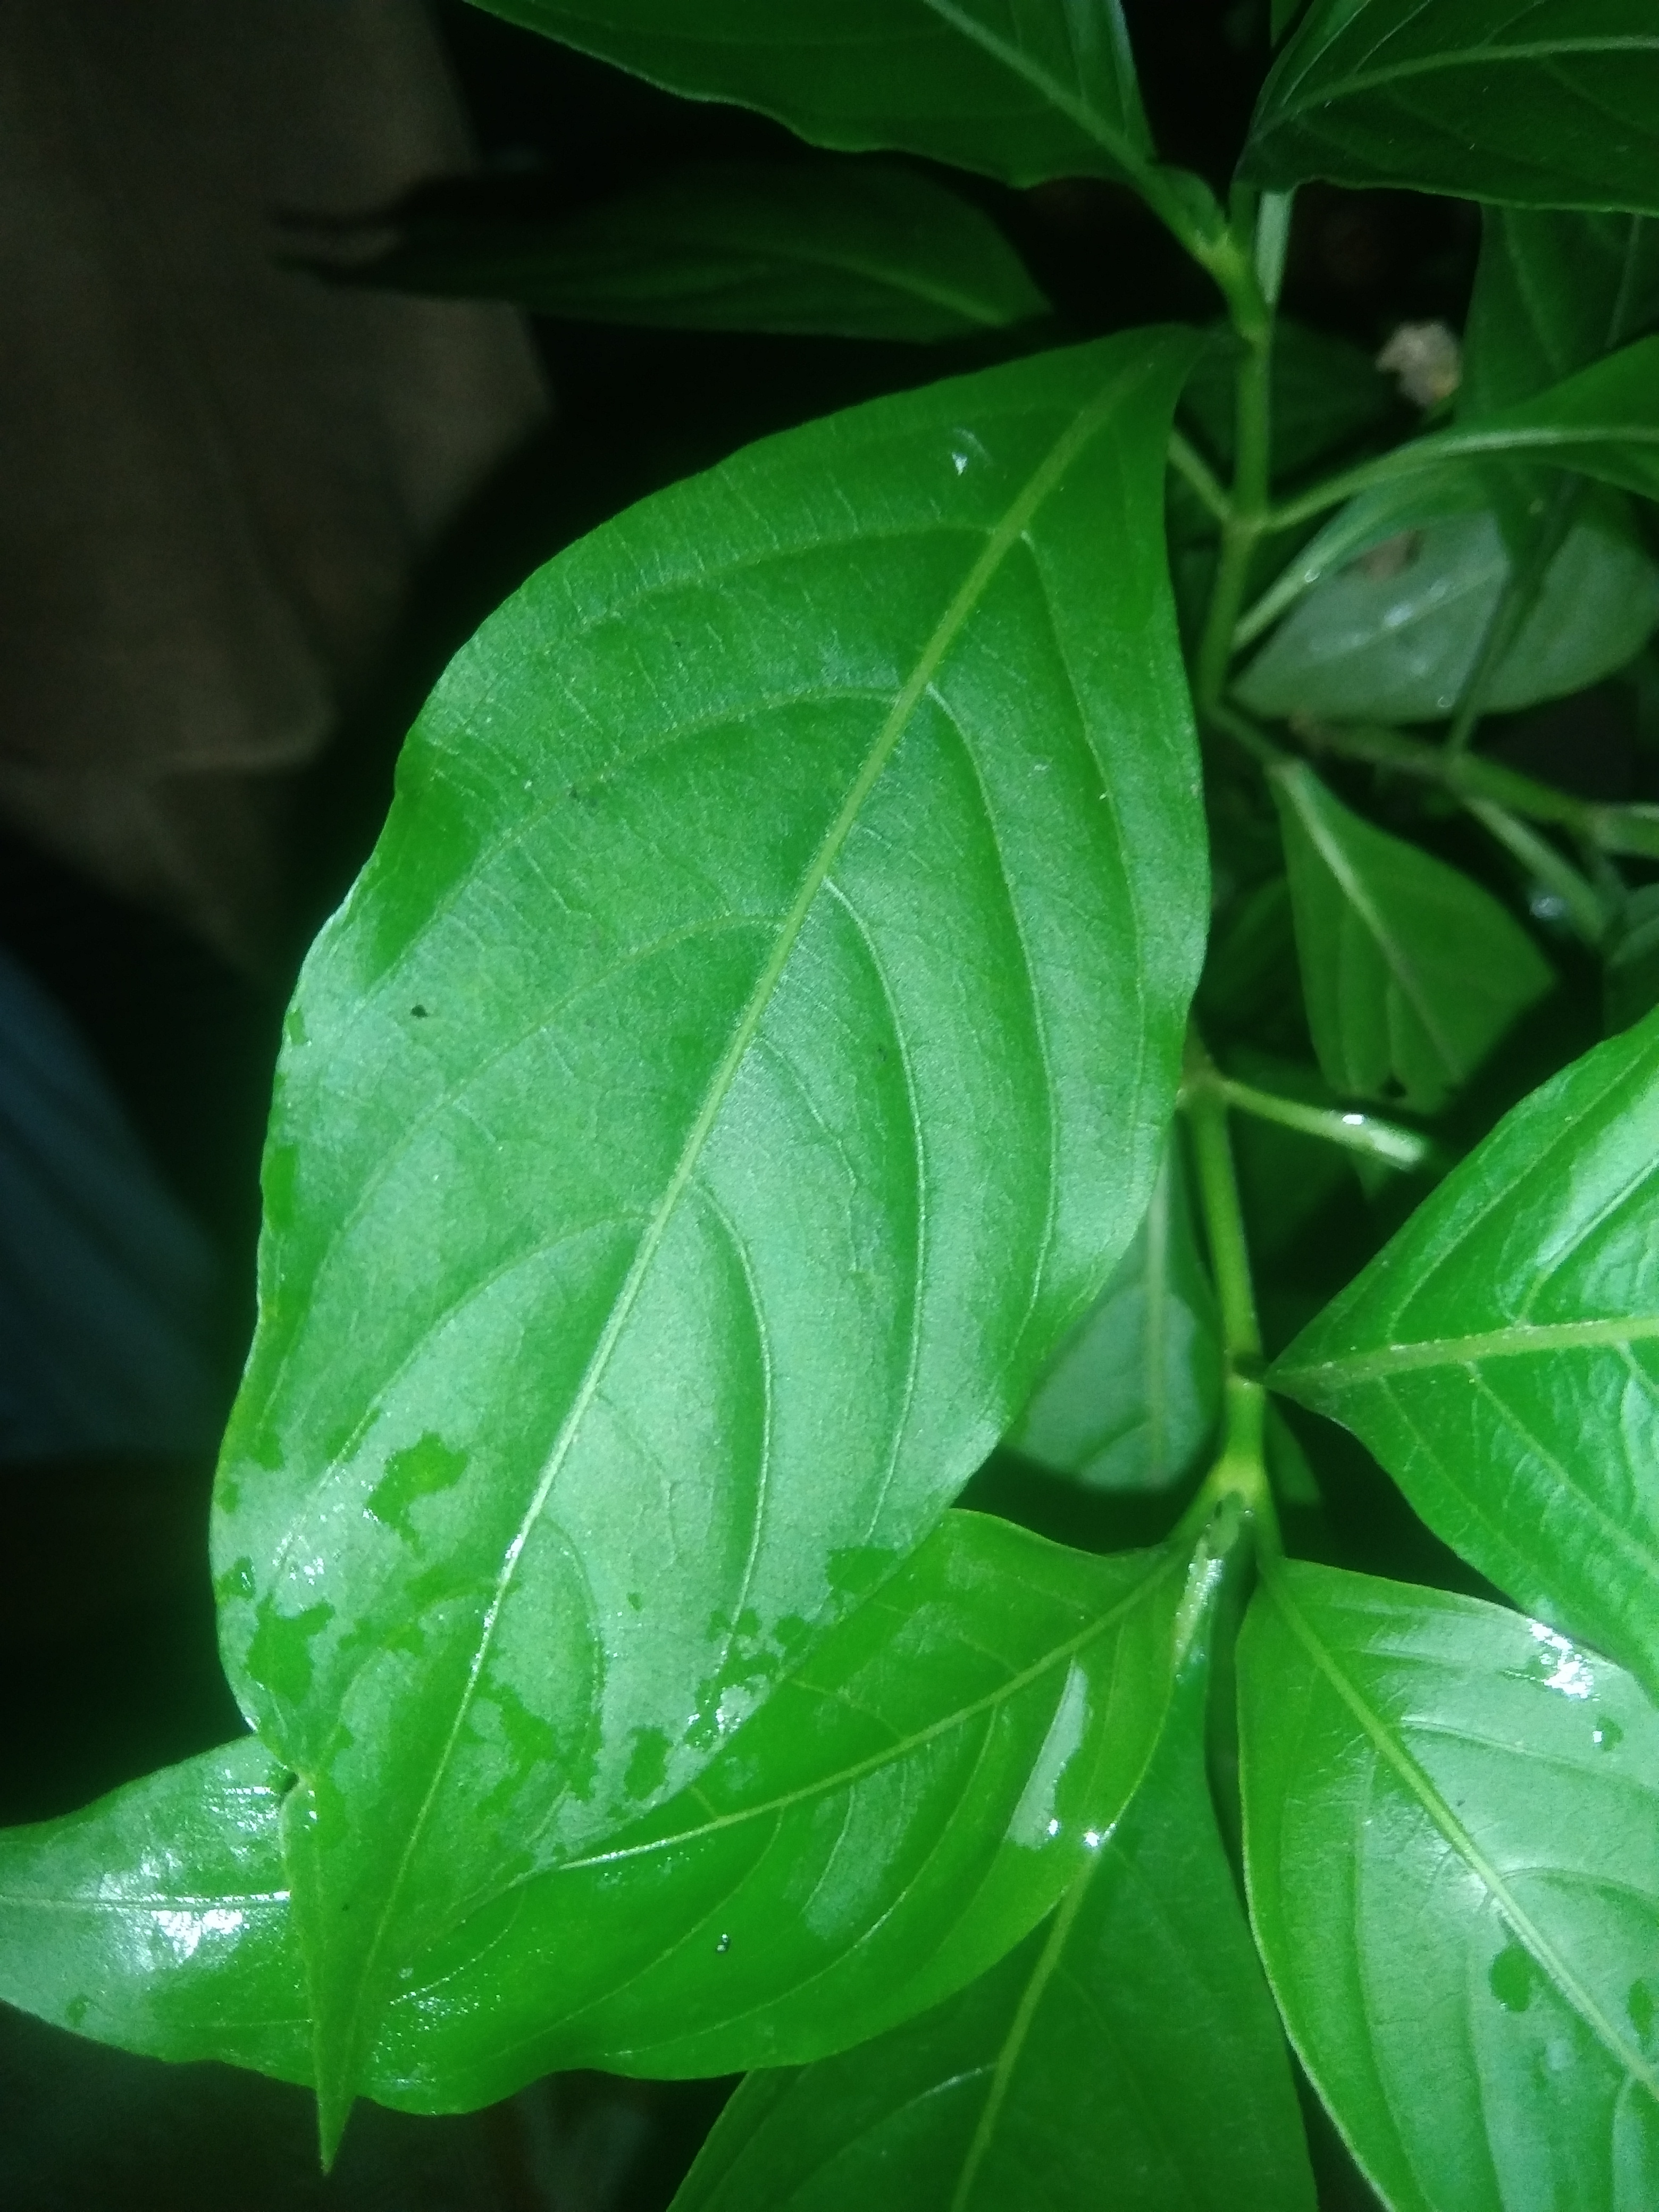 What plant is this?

vasaka
